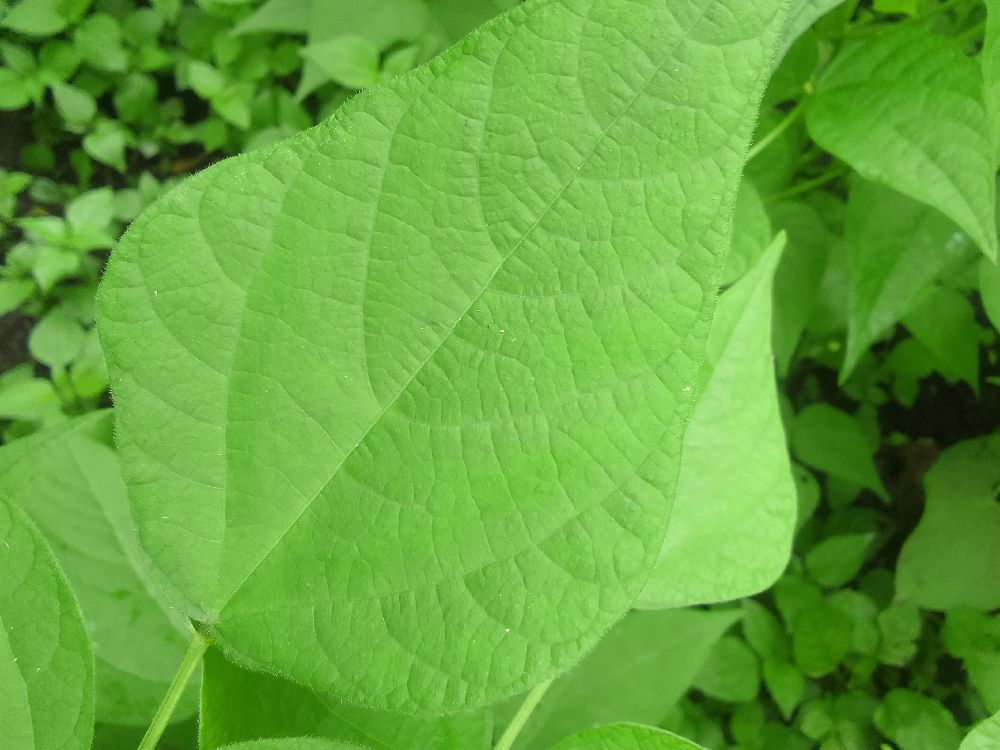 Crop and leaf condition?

common bean, healthy
